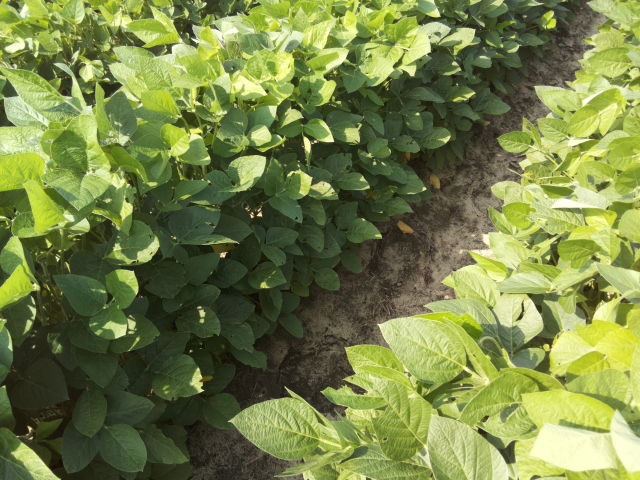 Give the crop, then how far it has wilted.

soybean, leaves with no wilting
